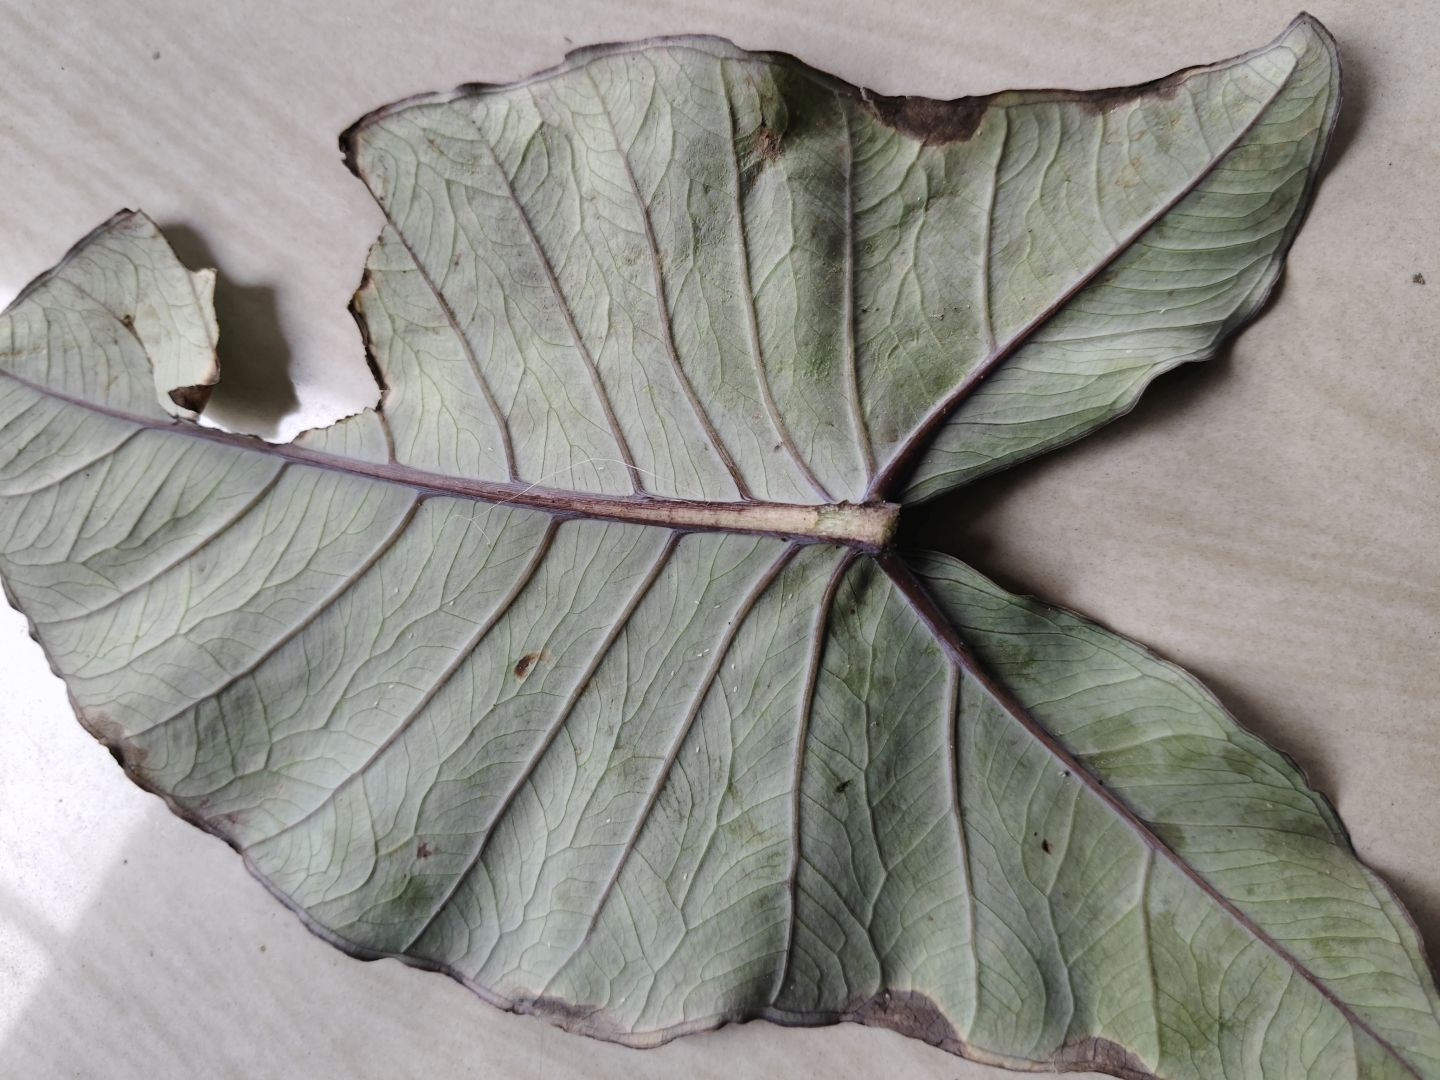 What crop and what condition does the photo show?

taro, leaf blight
